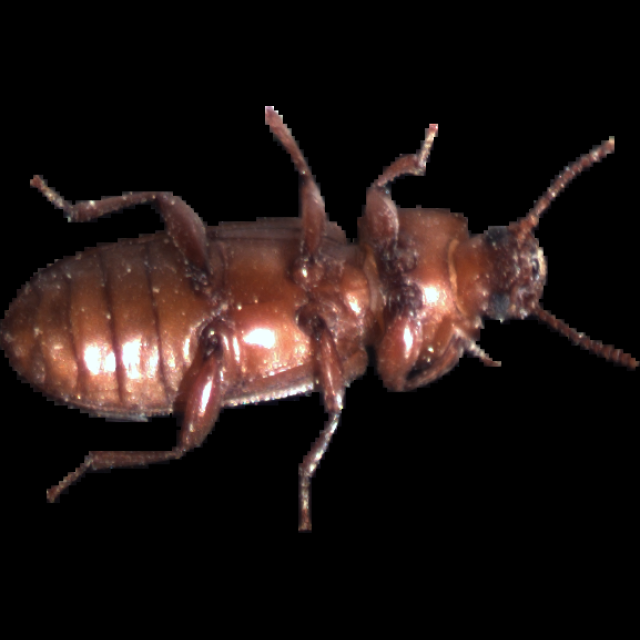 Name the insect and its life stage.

mealworm beetle
